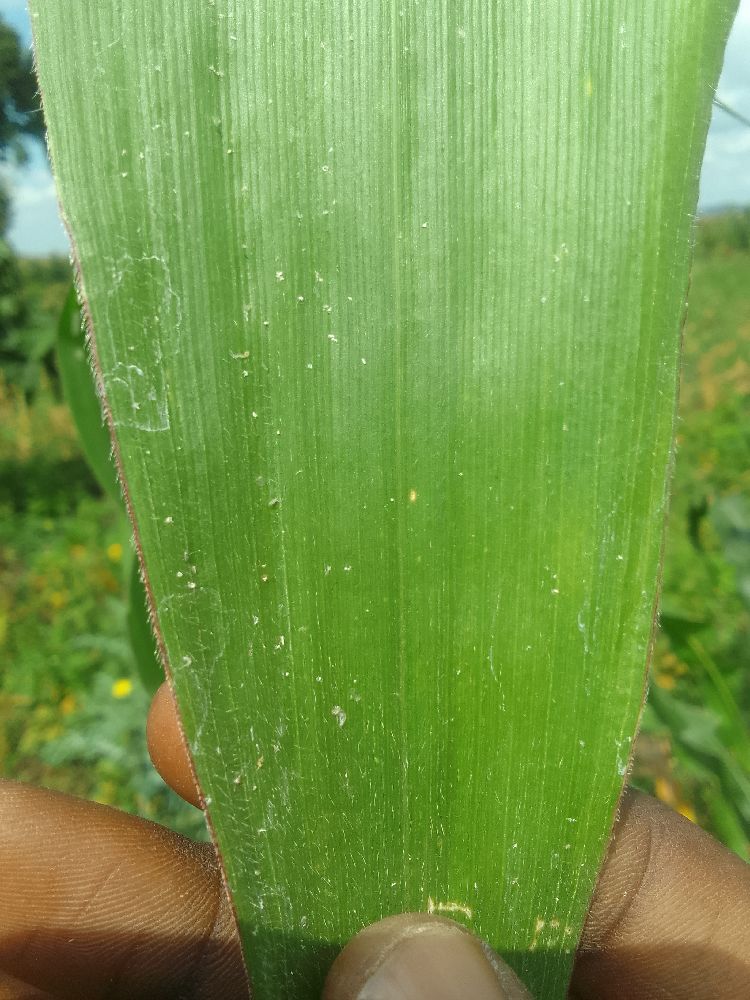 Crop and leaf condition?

maize, healthy
